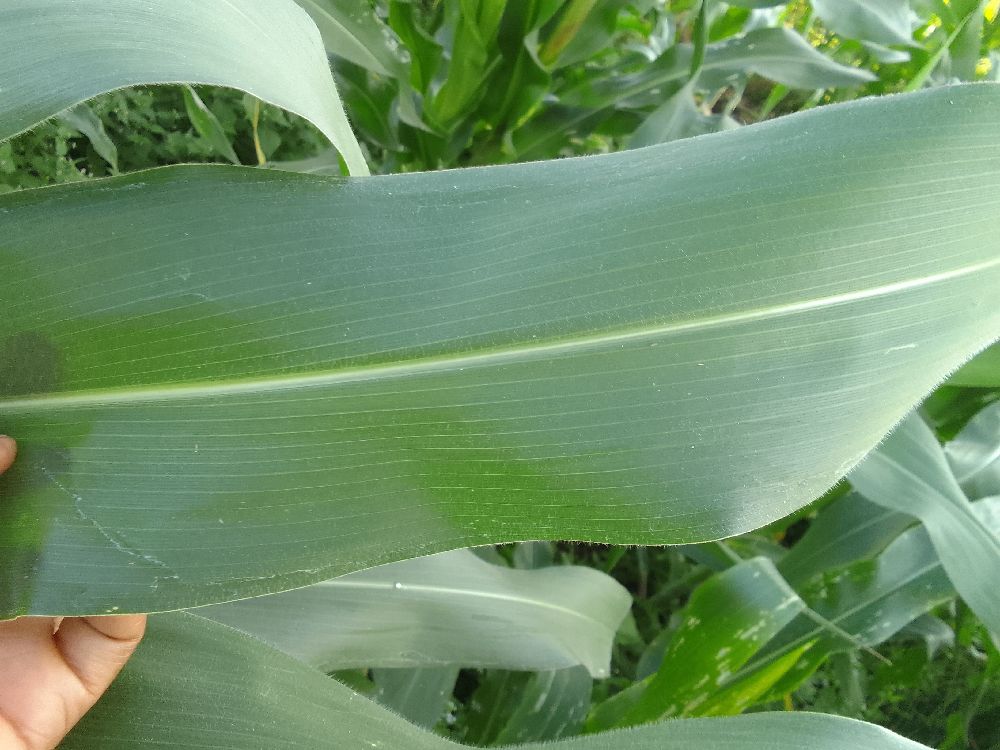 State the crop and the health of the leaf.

maize, healthy
